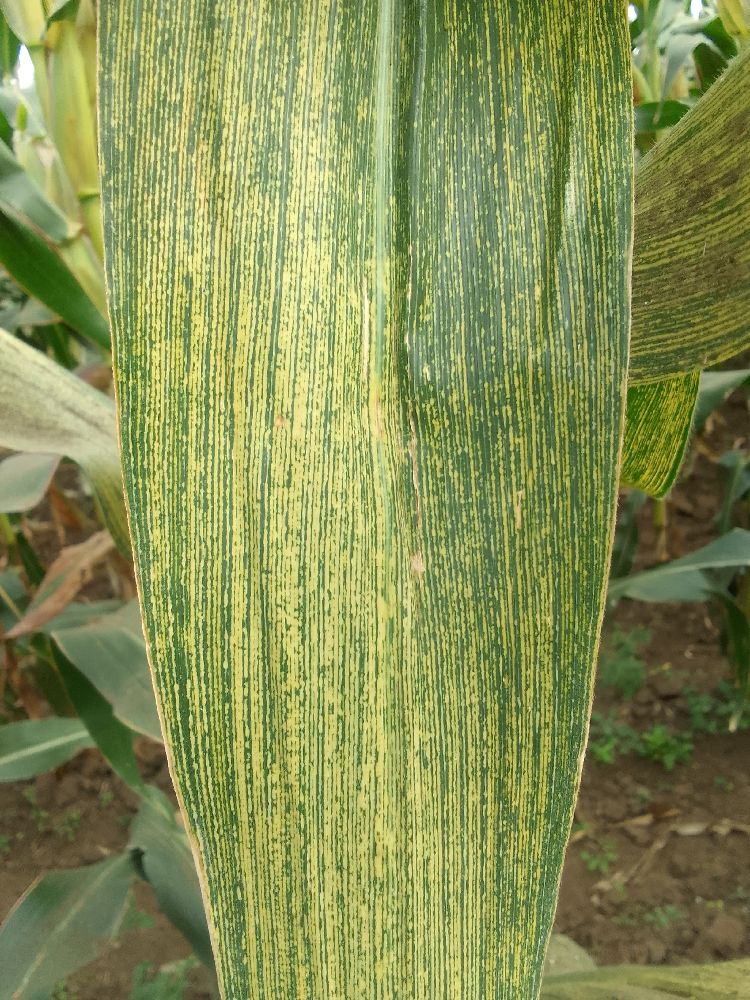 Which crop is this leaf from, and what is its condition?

maize, maize streak virus
